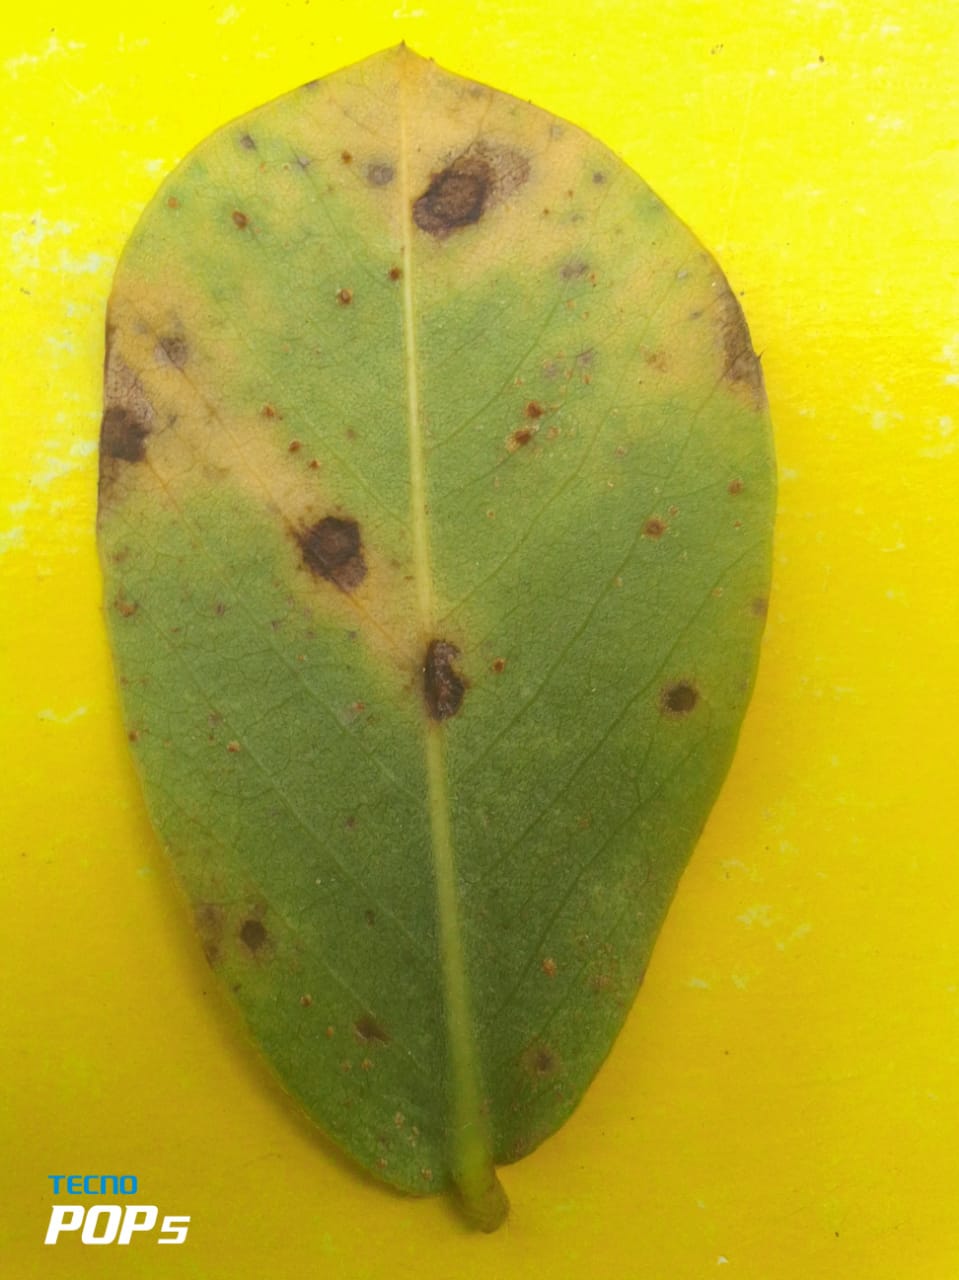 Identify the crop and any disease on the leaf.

peanut, nothapassalora personata
